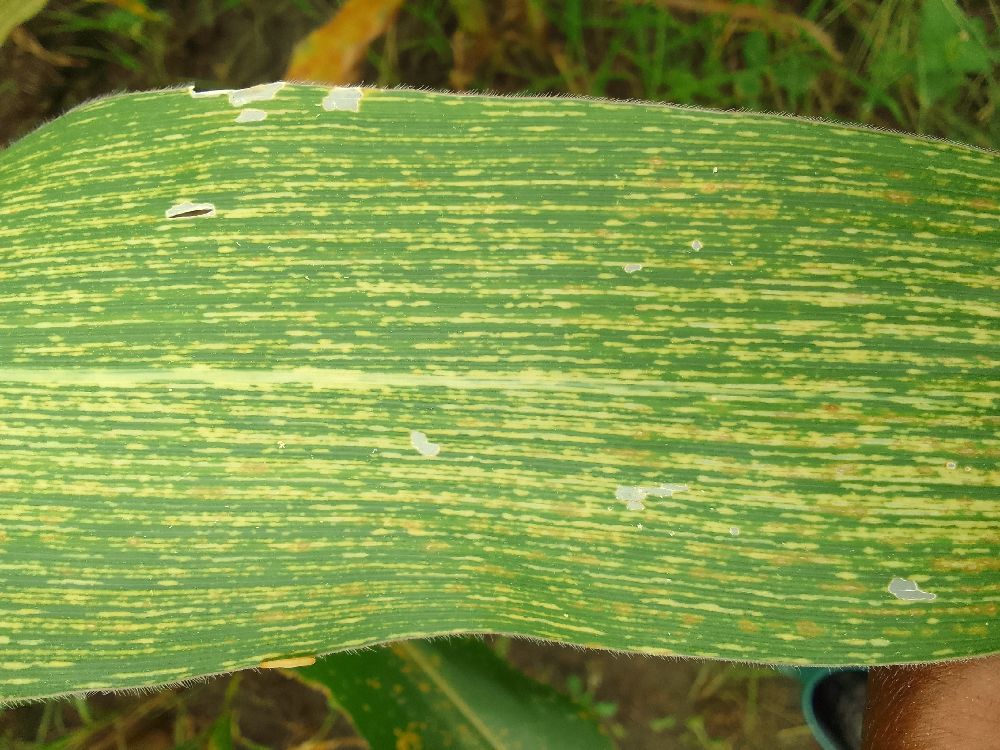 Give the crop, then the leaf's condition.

maize, maize streak virus
